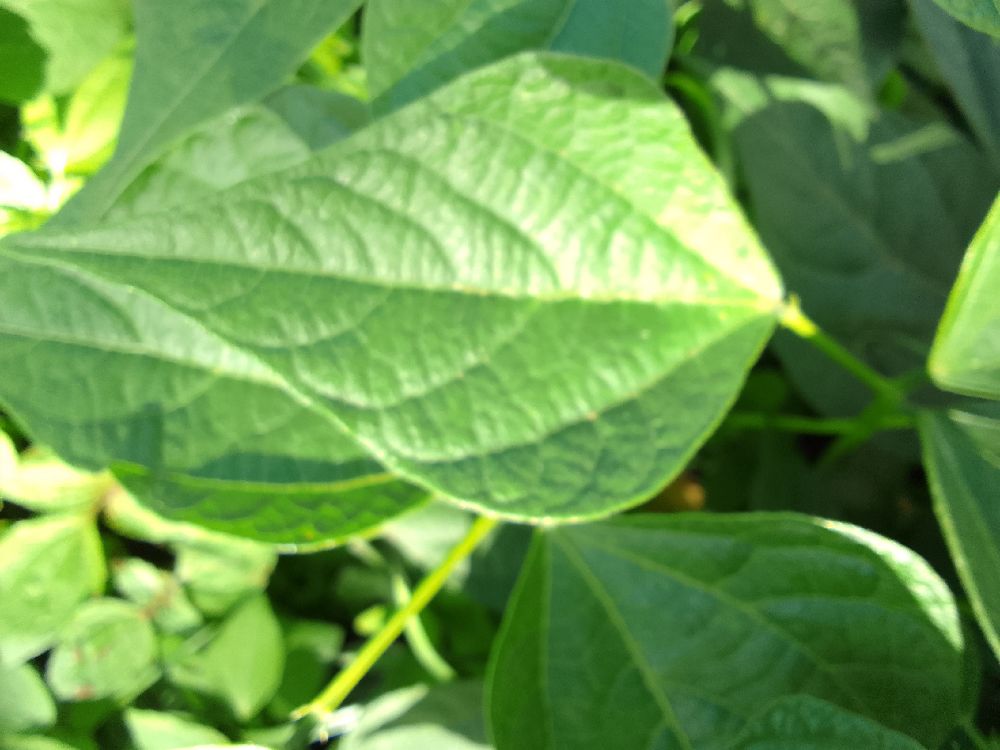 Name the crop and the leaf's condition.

common bean, healthy
